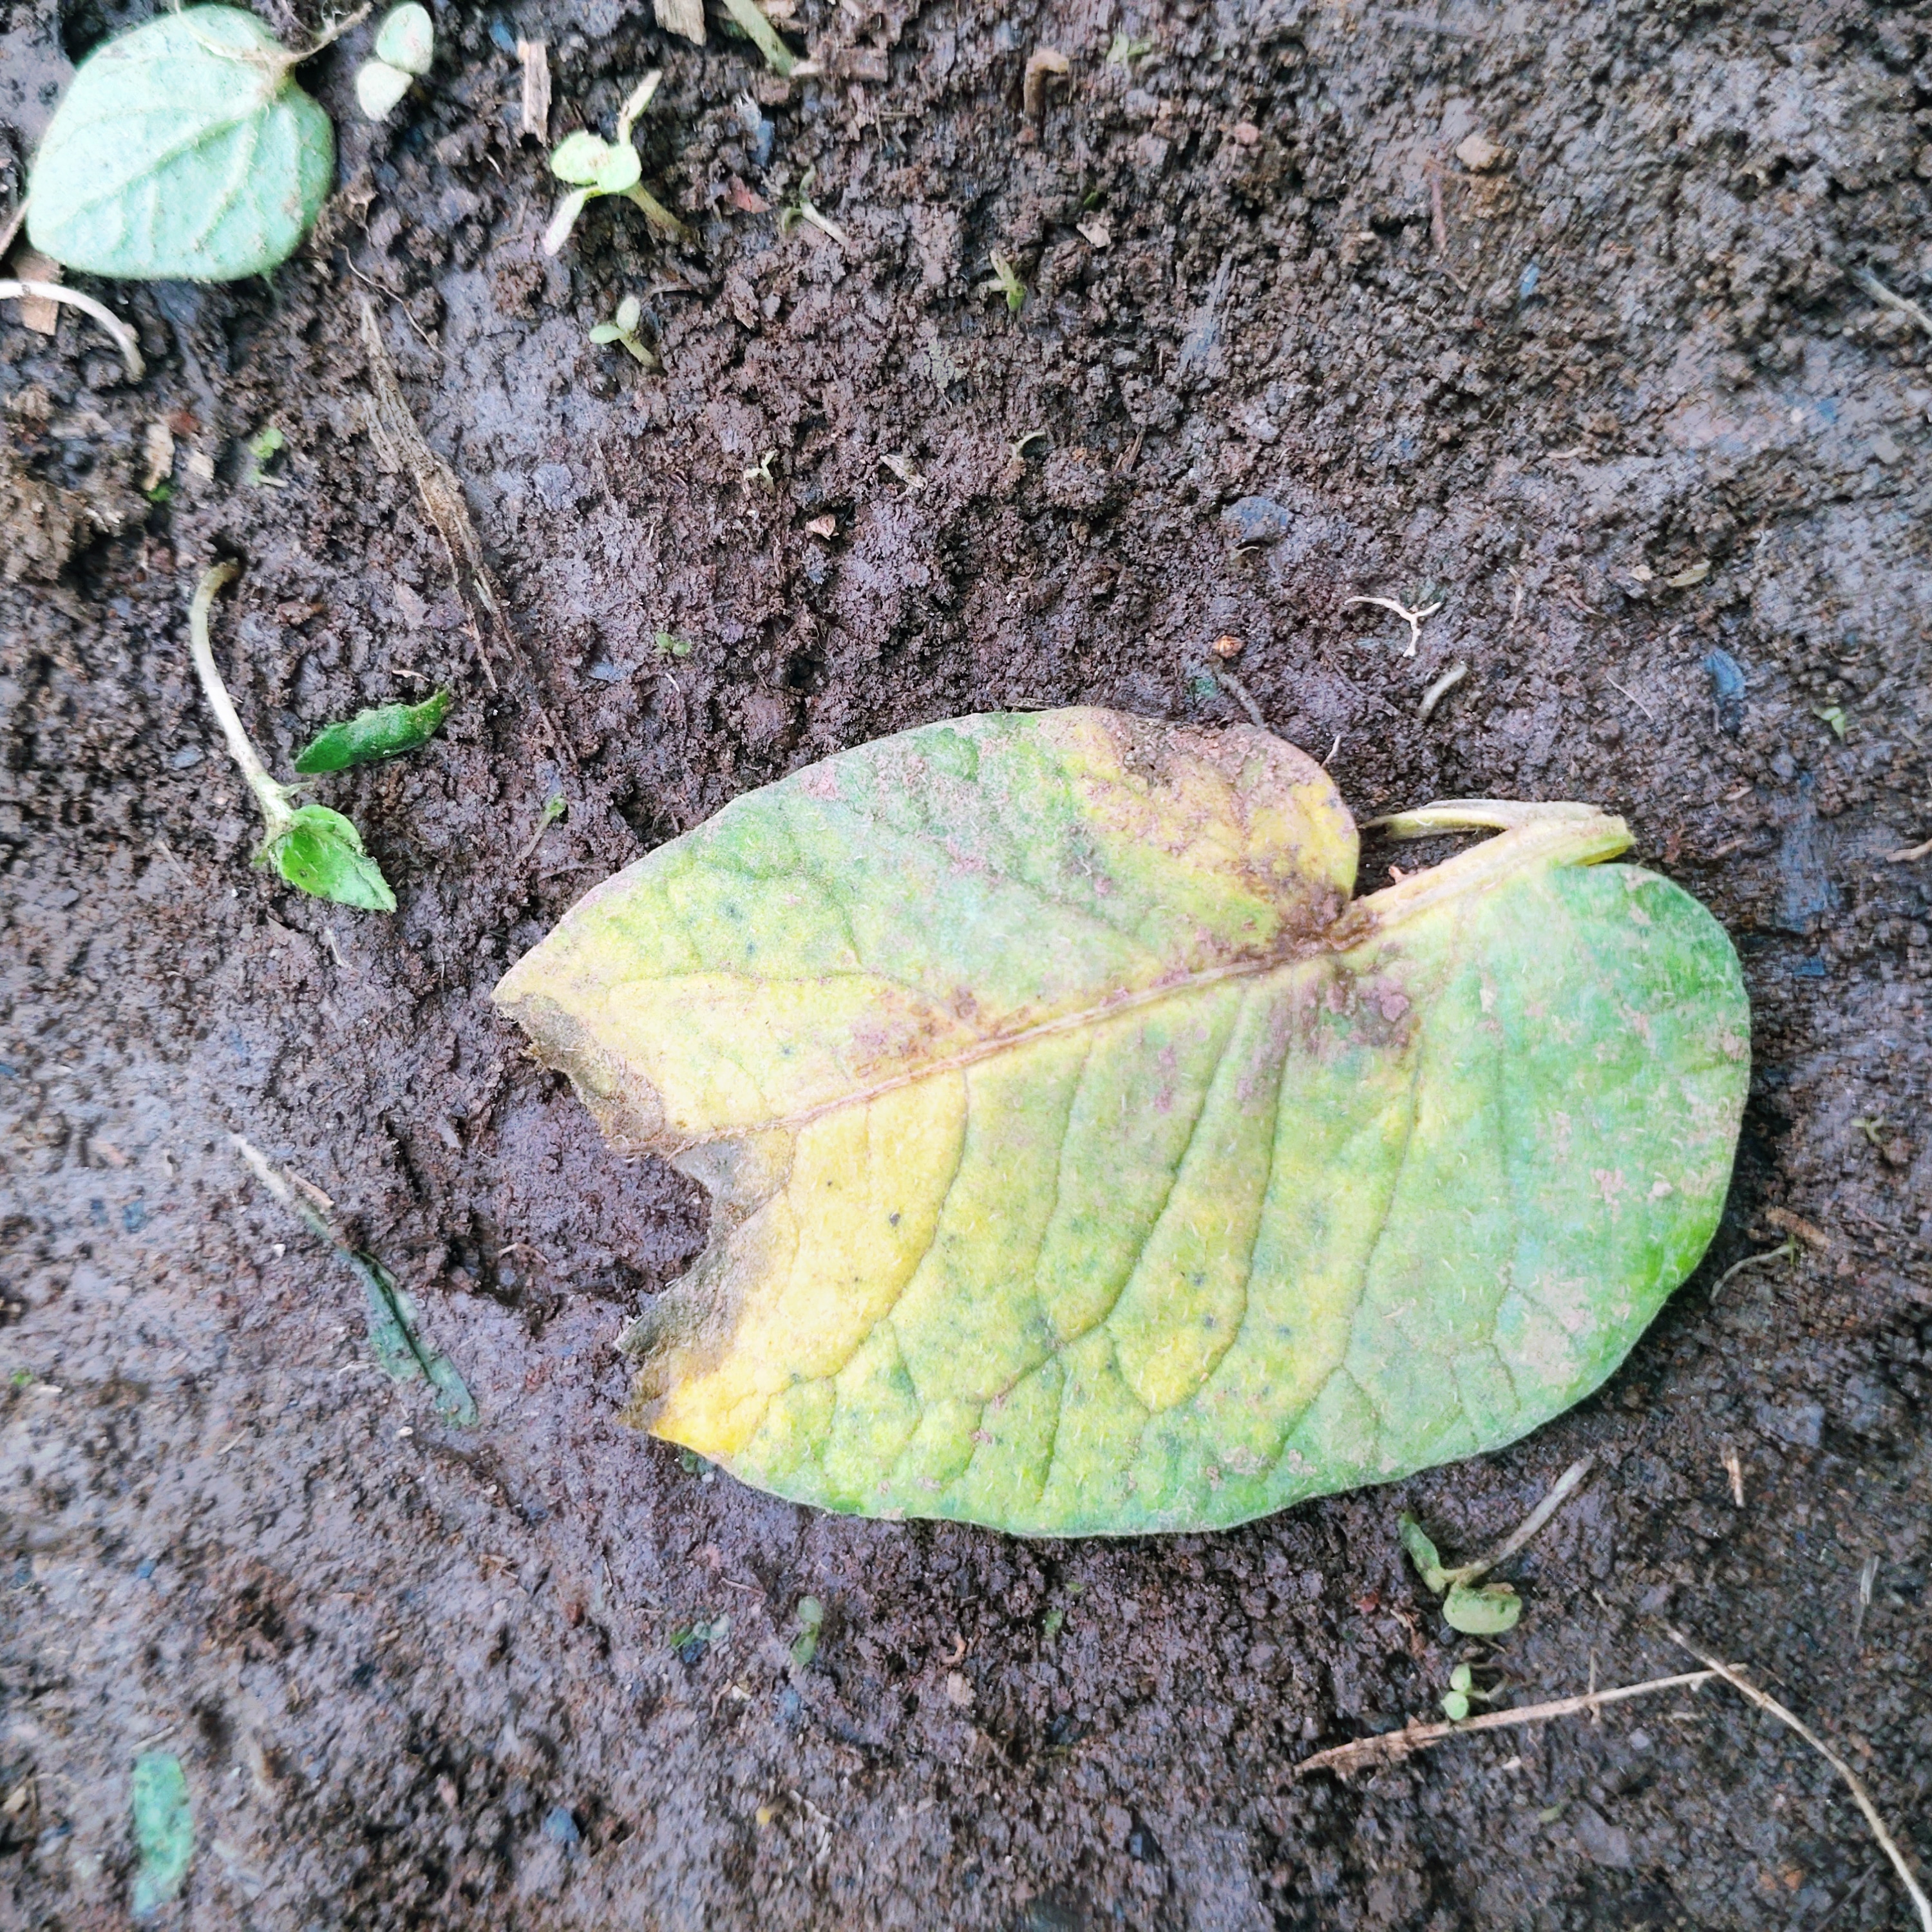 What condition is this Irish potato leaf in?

late blight
